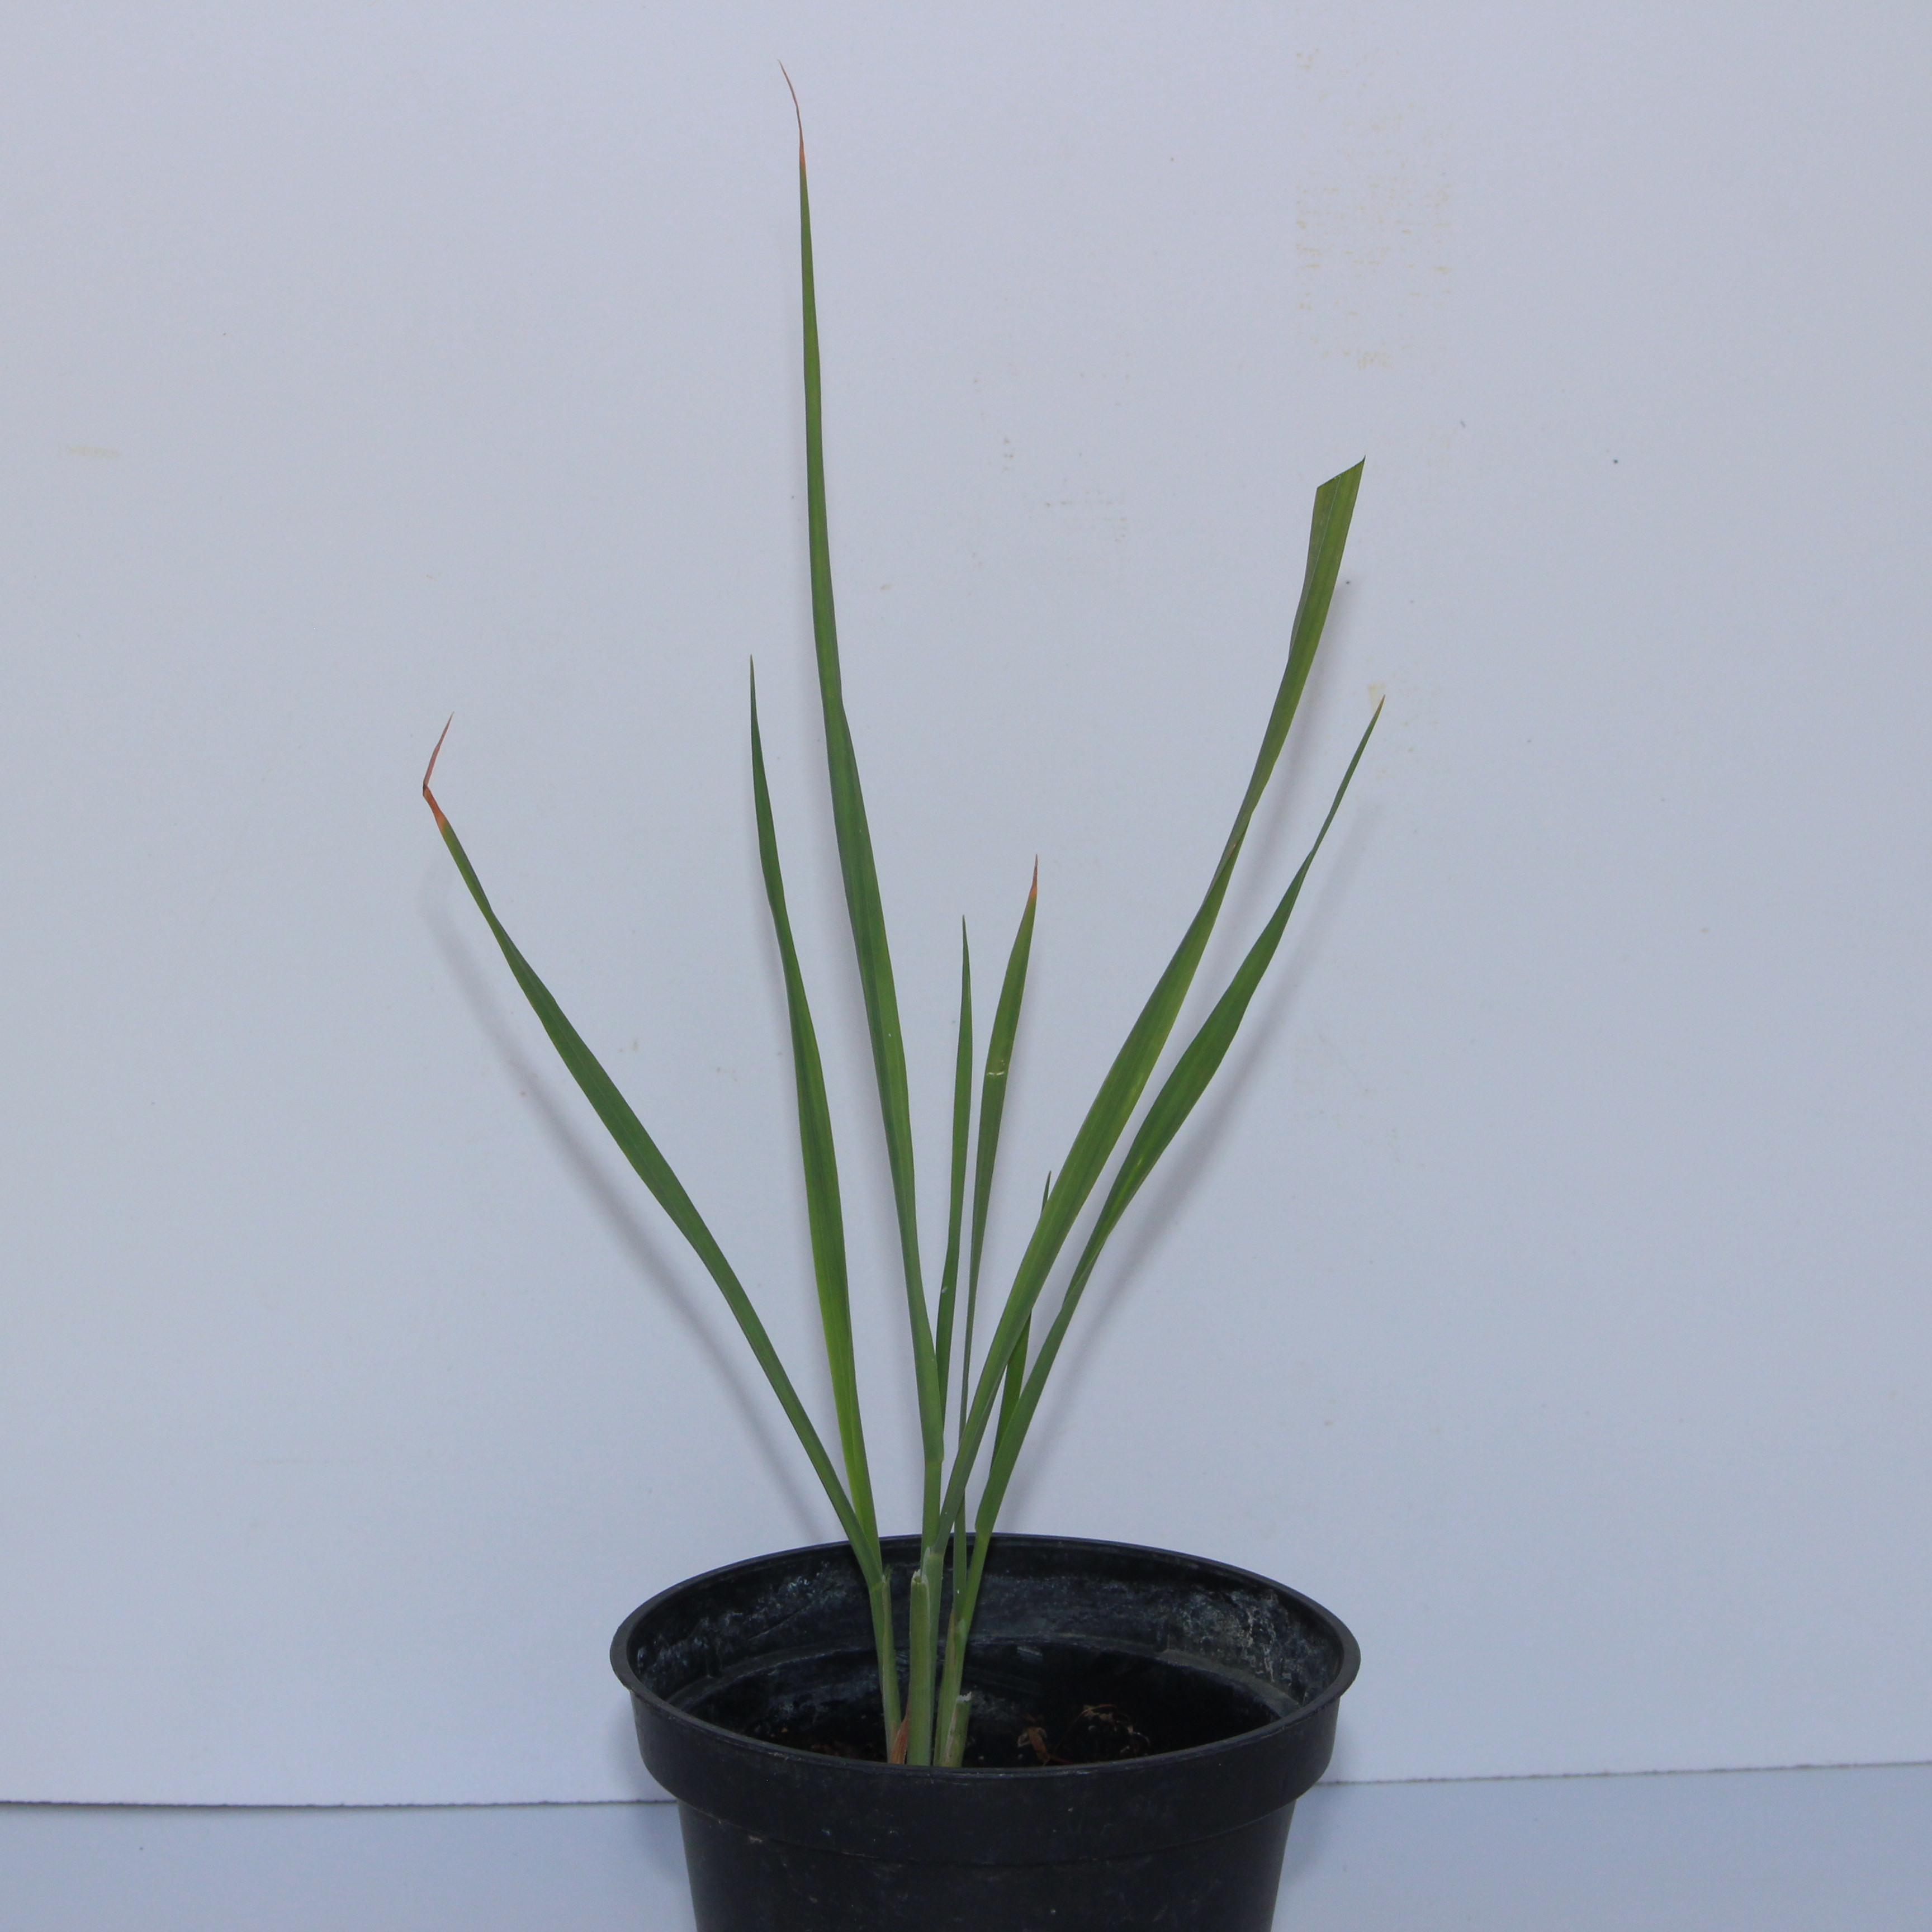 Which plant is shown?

Avena sterilis
